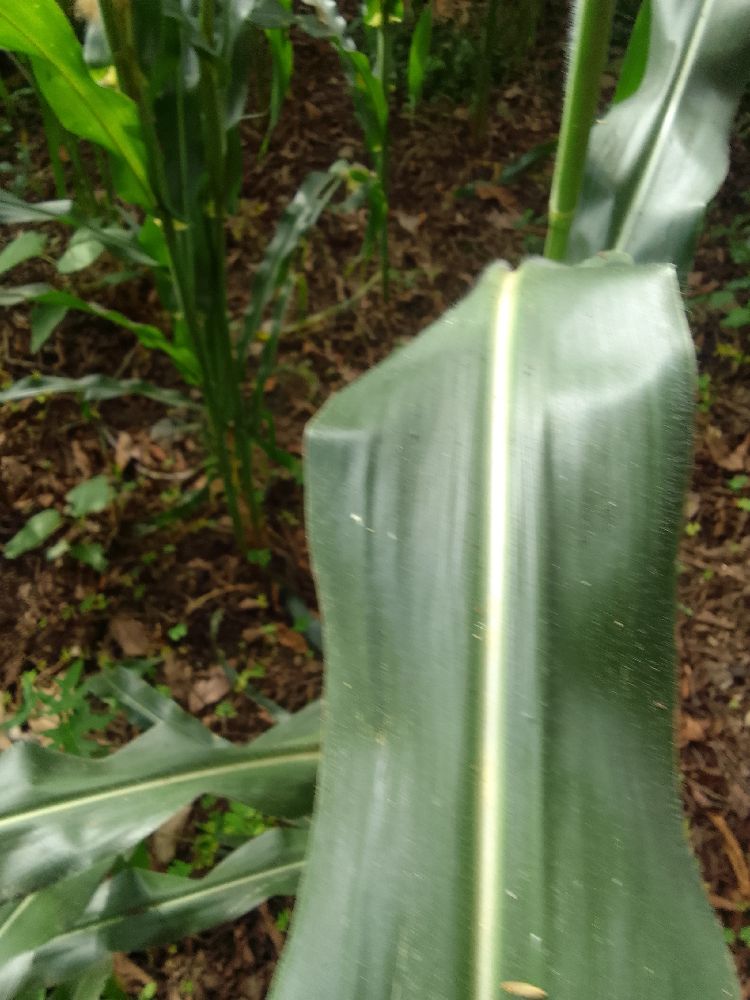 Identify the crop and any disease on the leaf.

maize, healthy
